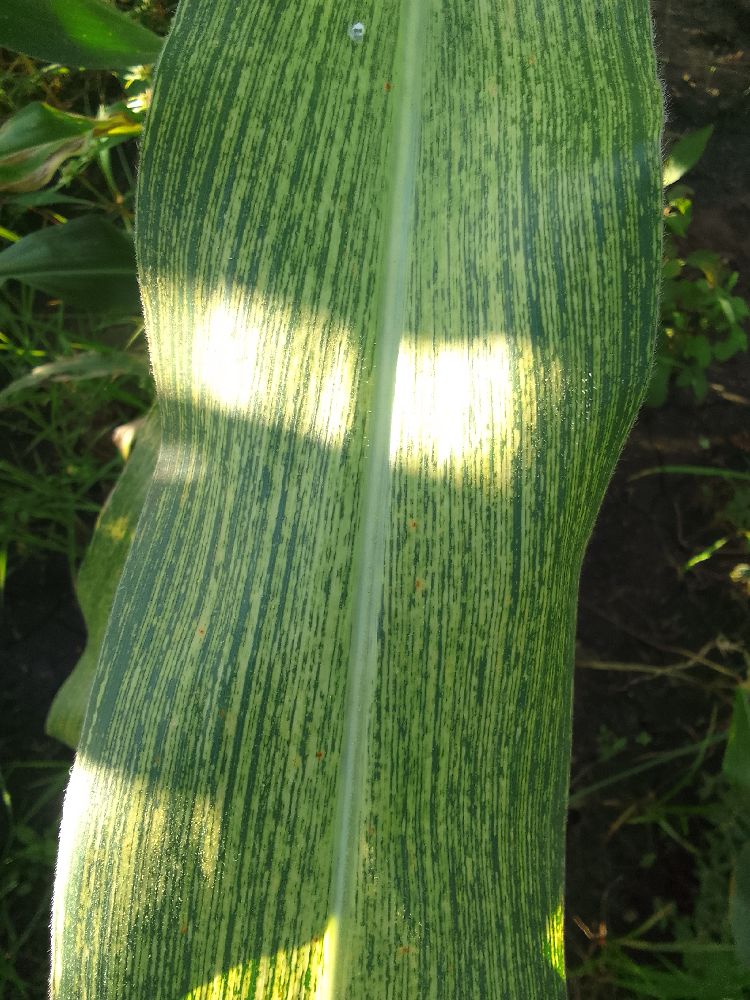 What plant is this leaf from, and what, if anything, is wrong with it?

maize, maize streak virus
